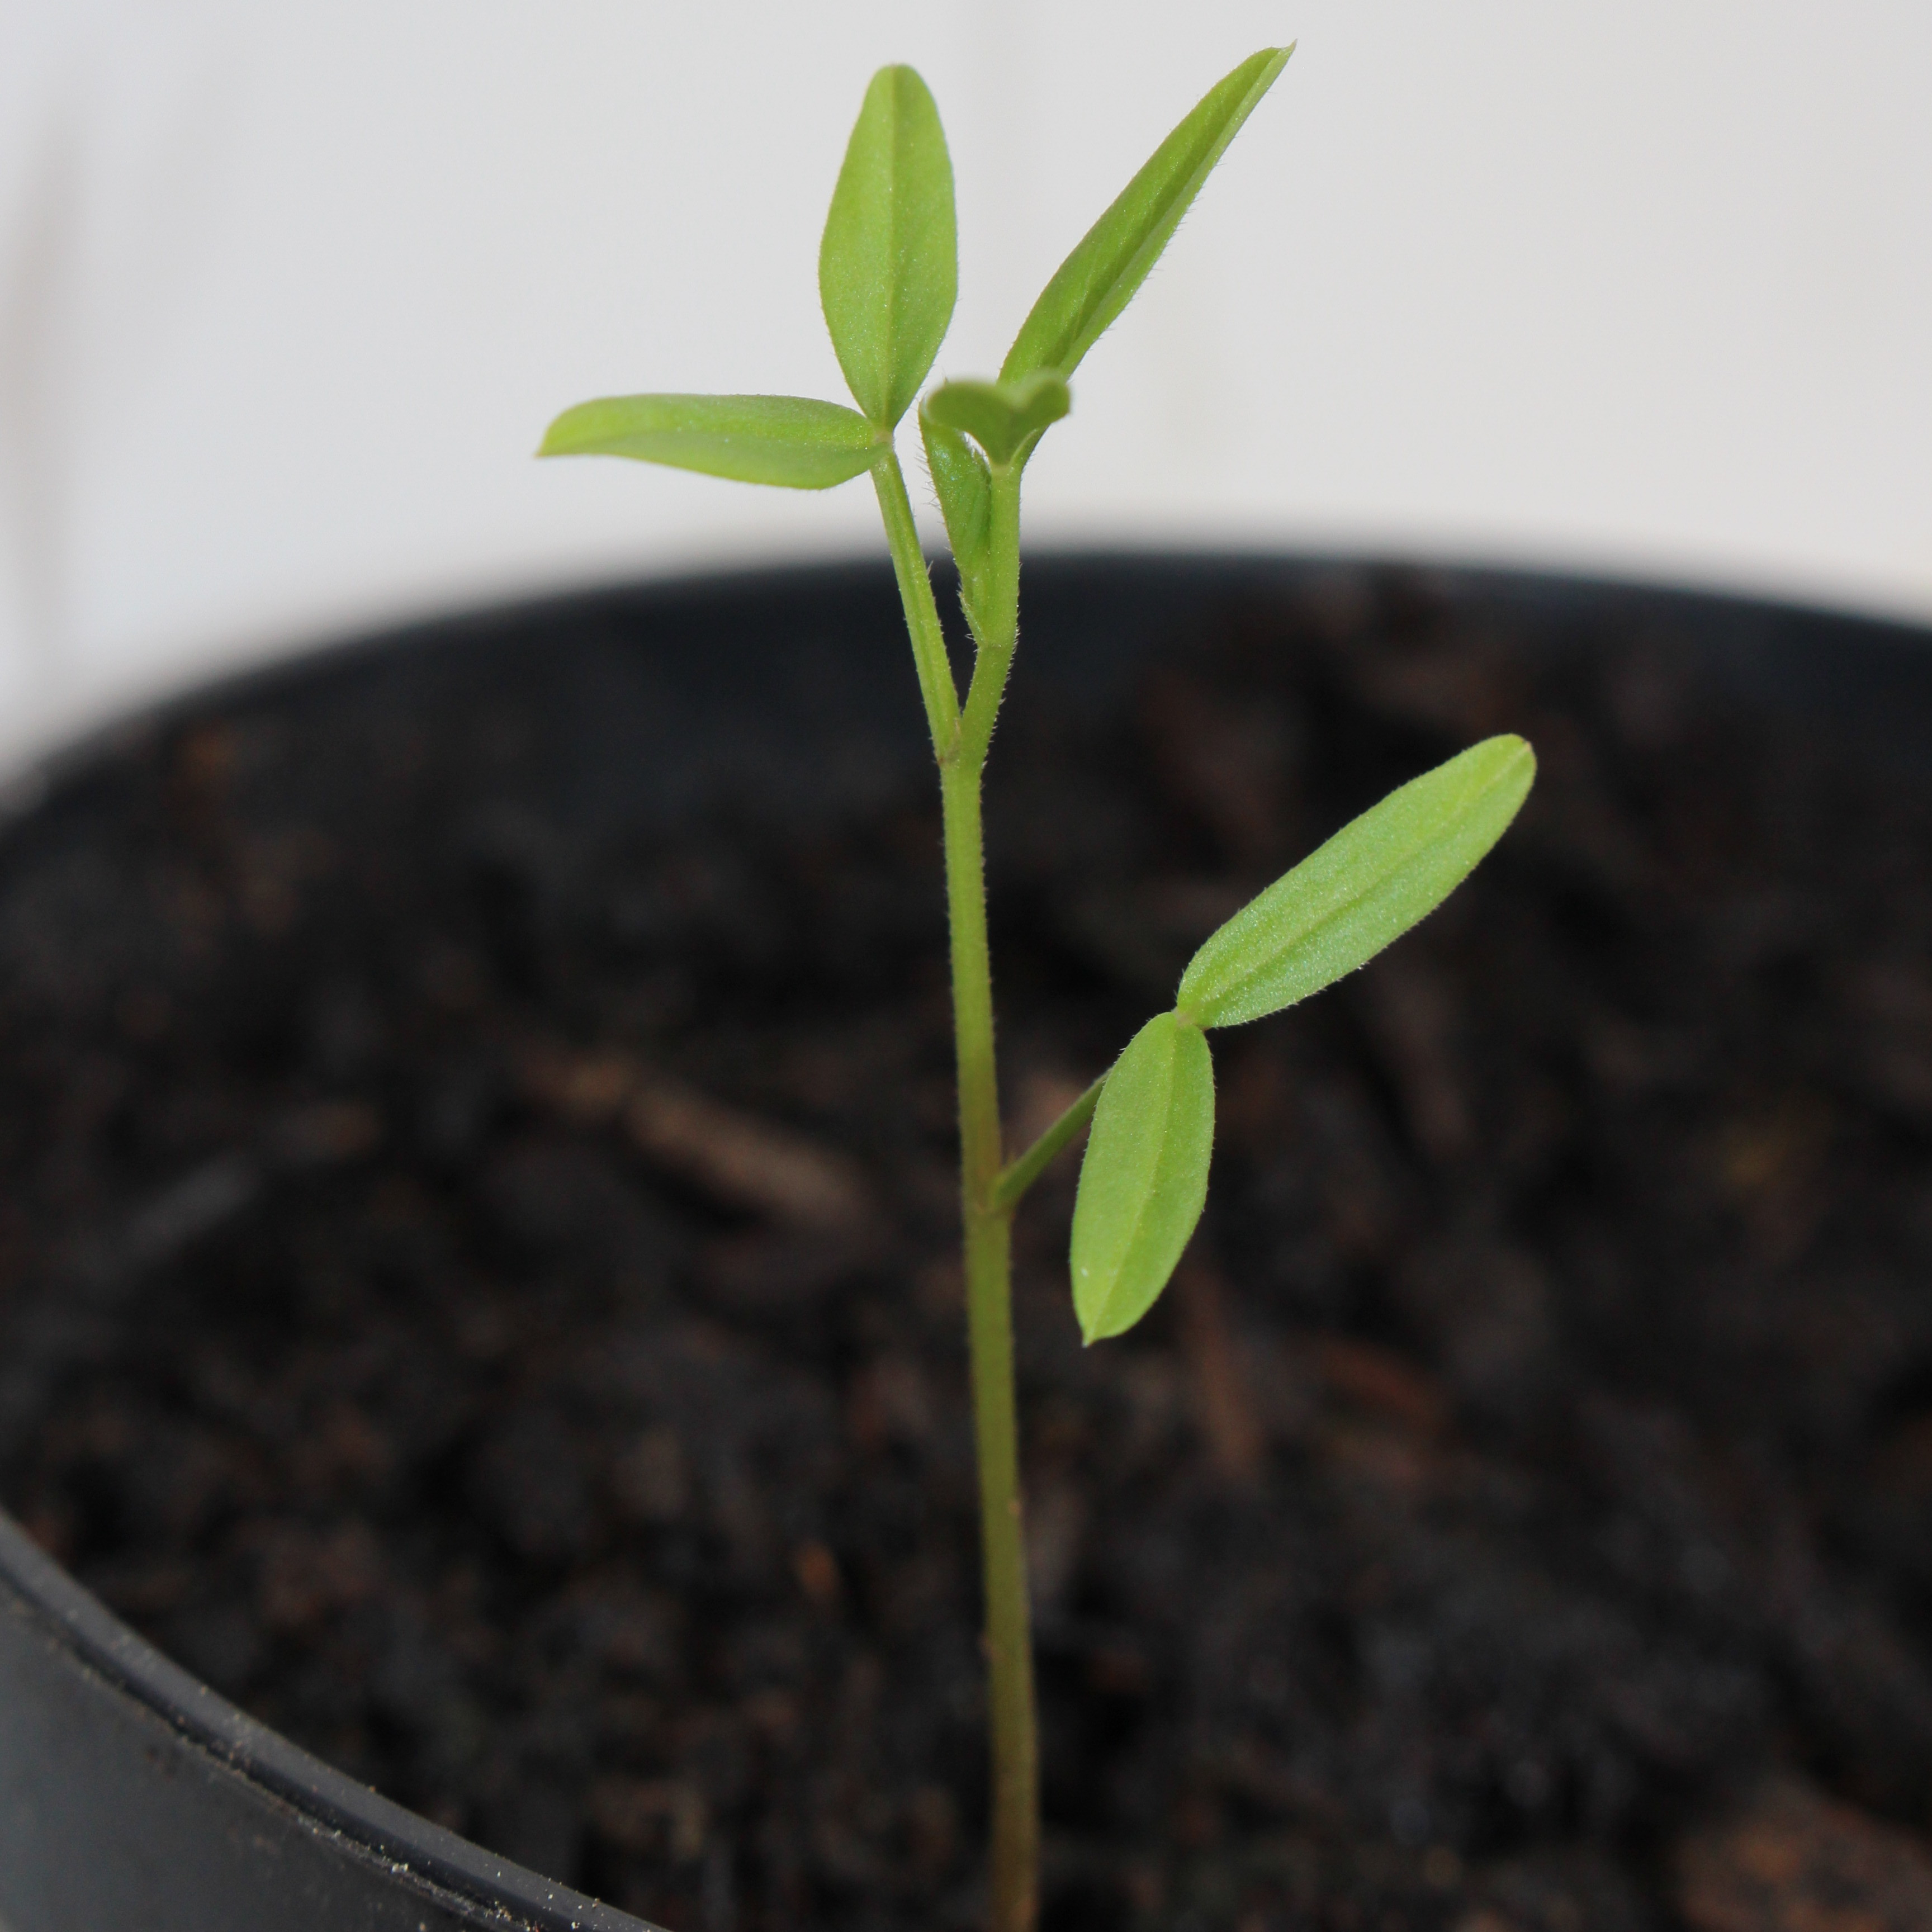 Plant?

Vicia sativa
